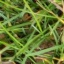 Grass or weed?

grass
